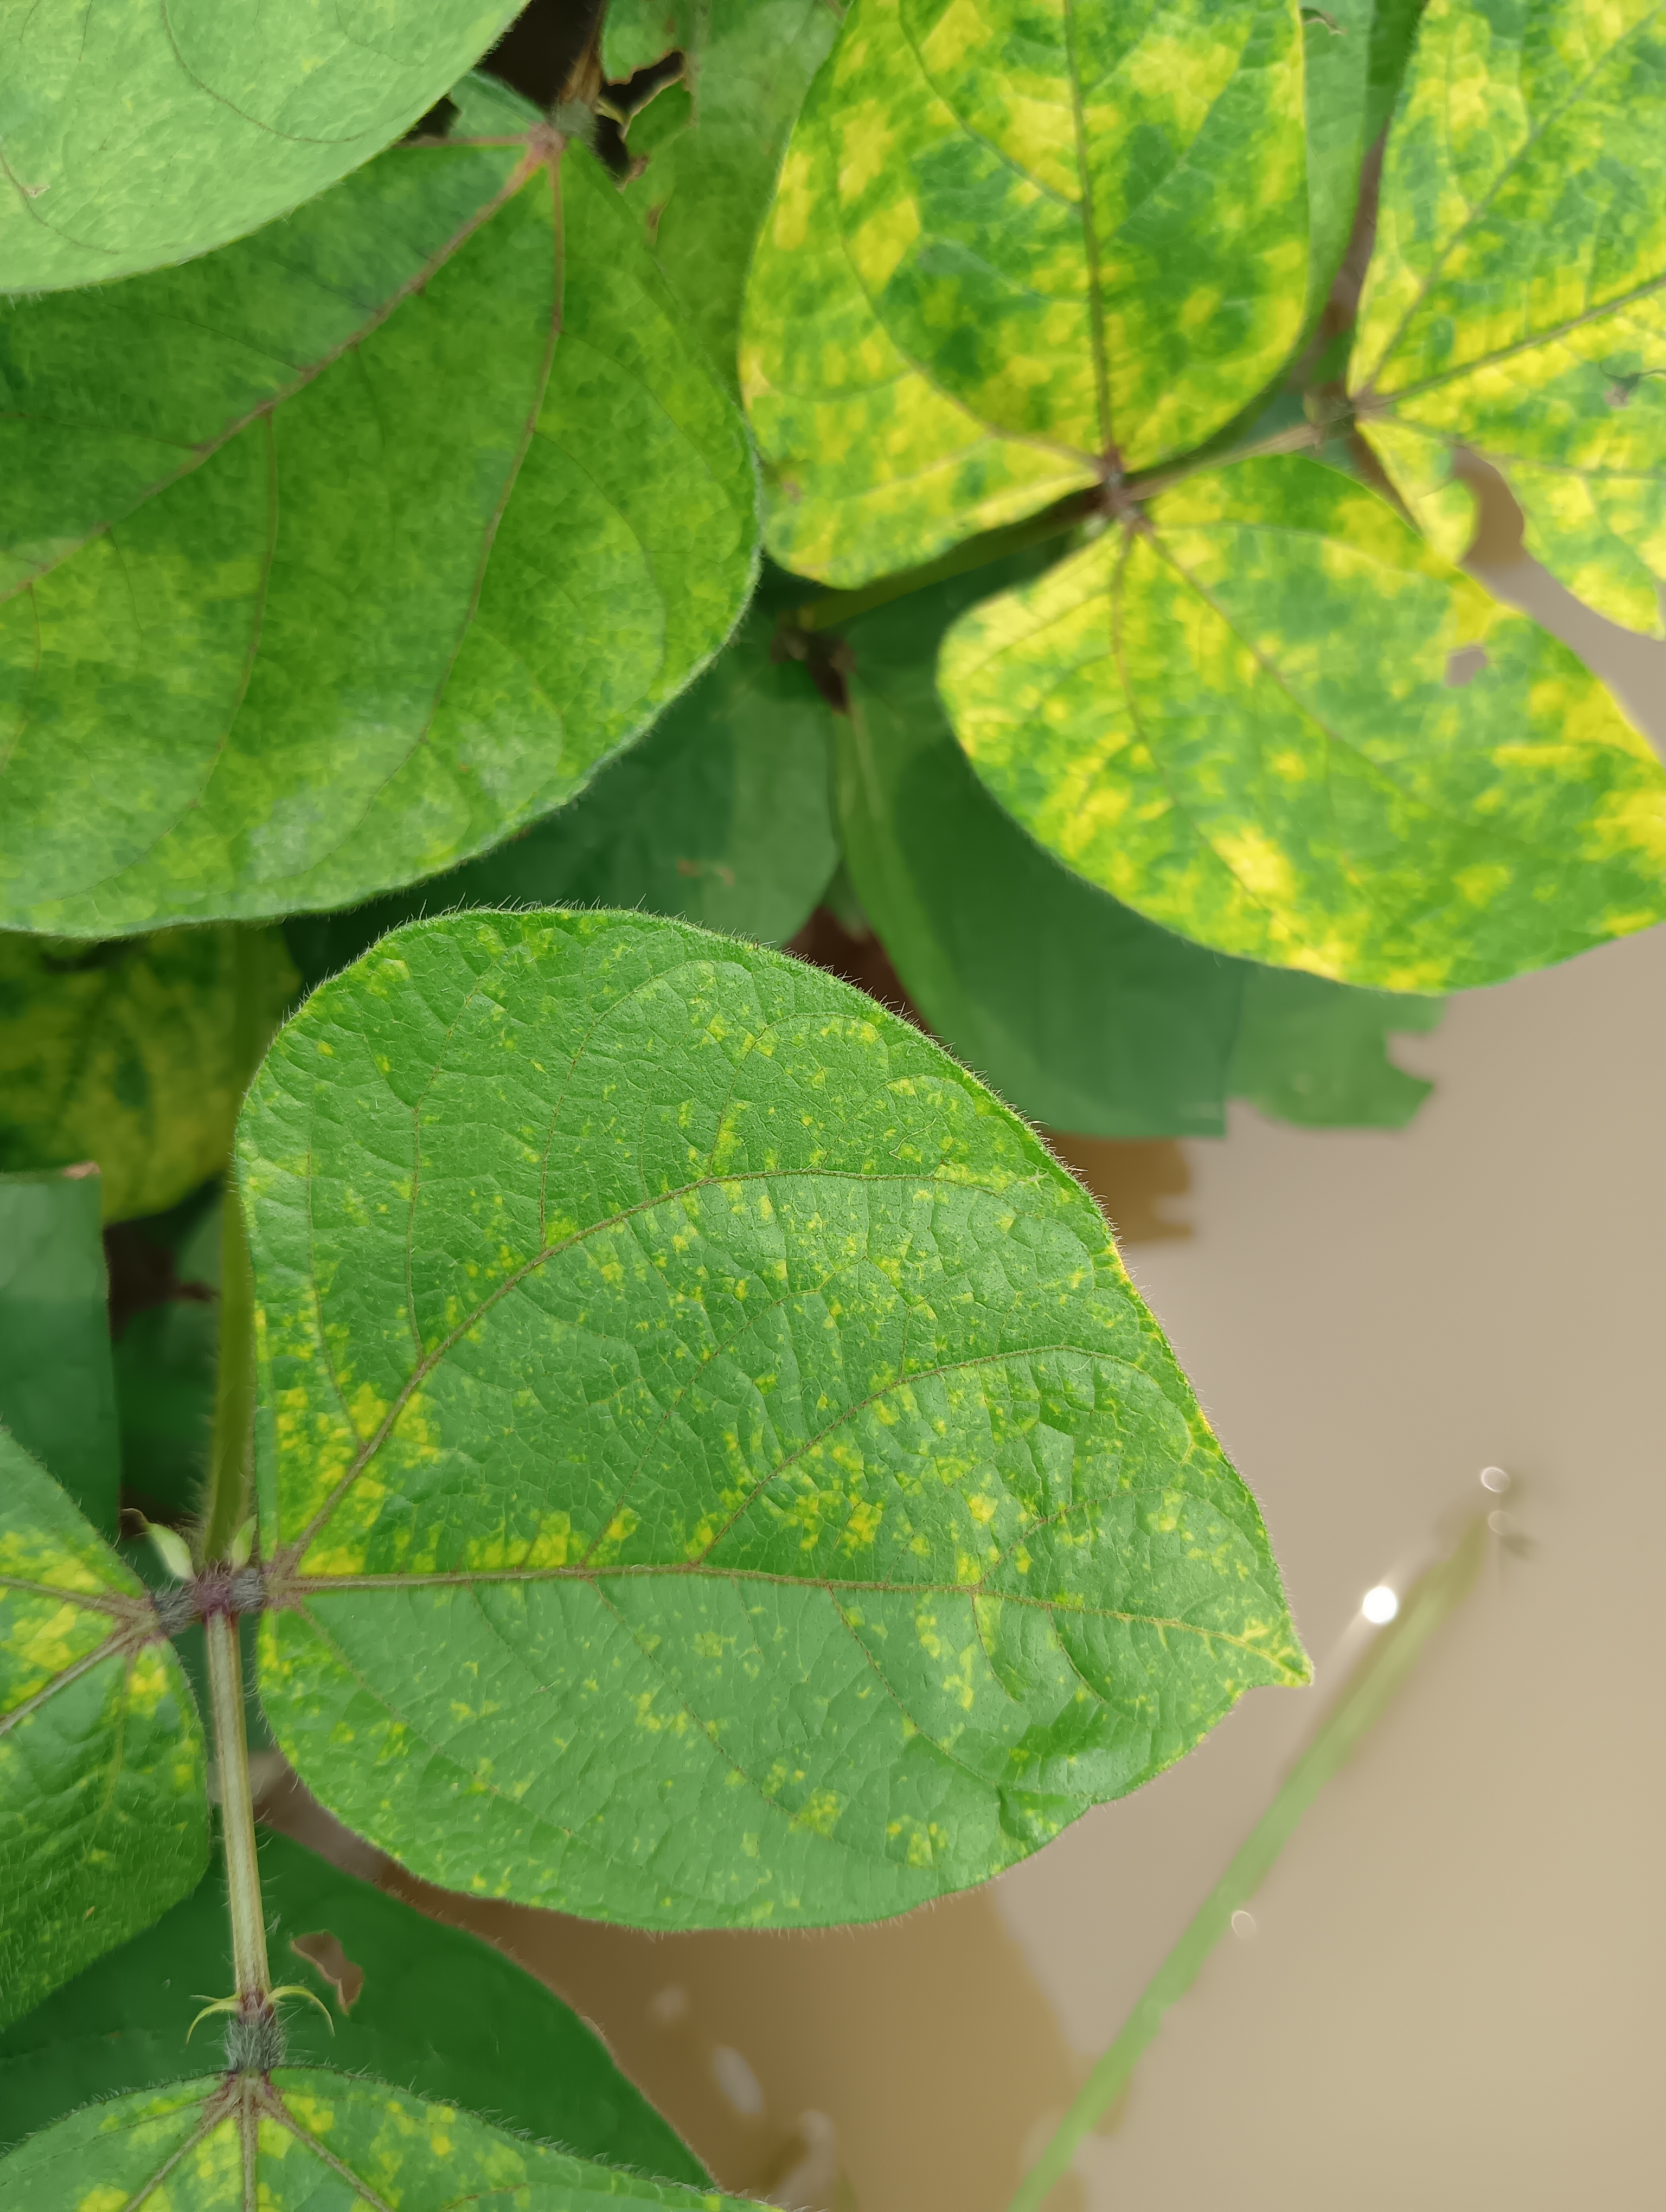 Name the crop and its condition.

mungbean, yellow mosaic
